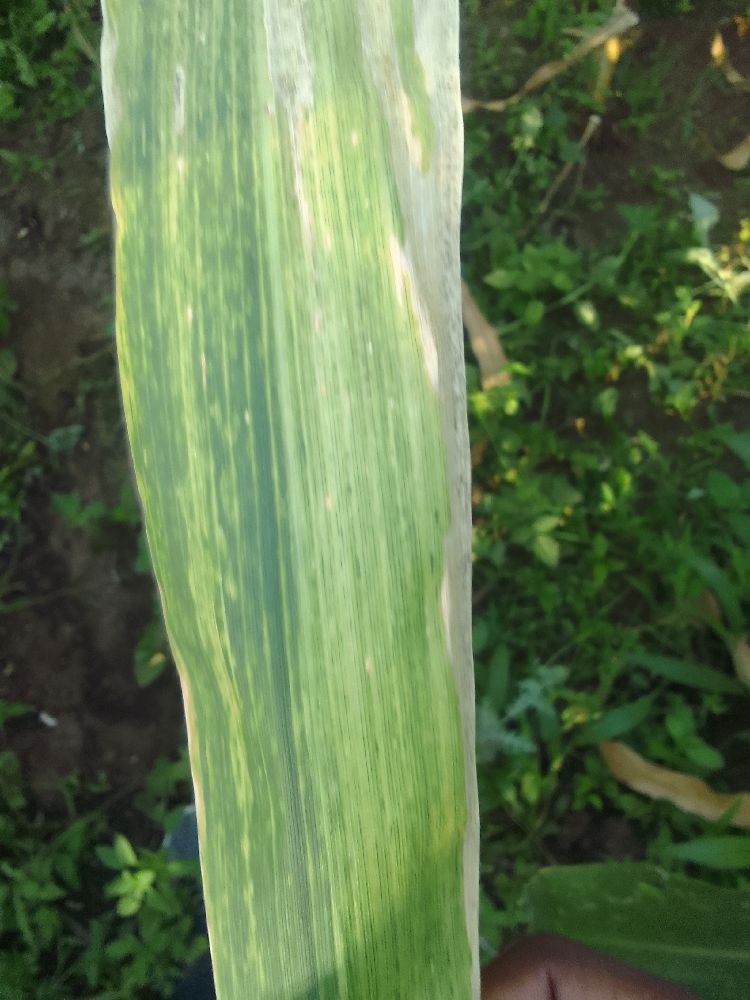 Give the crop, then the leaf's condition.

maize, maize lethal necrosis
